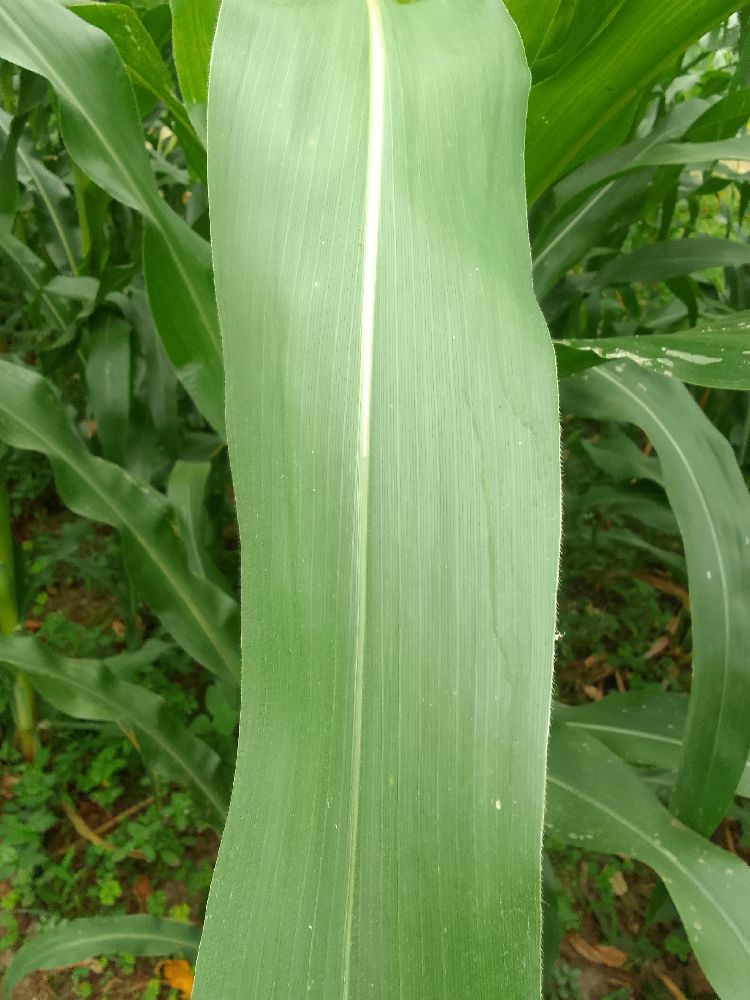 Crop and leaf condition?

maize, healthy
